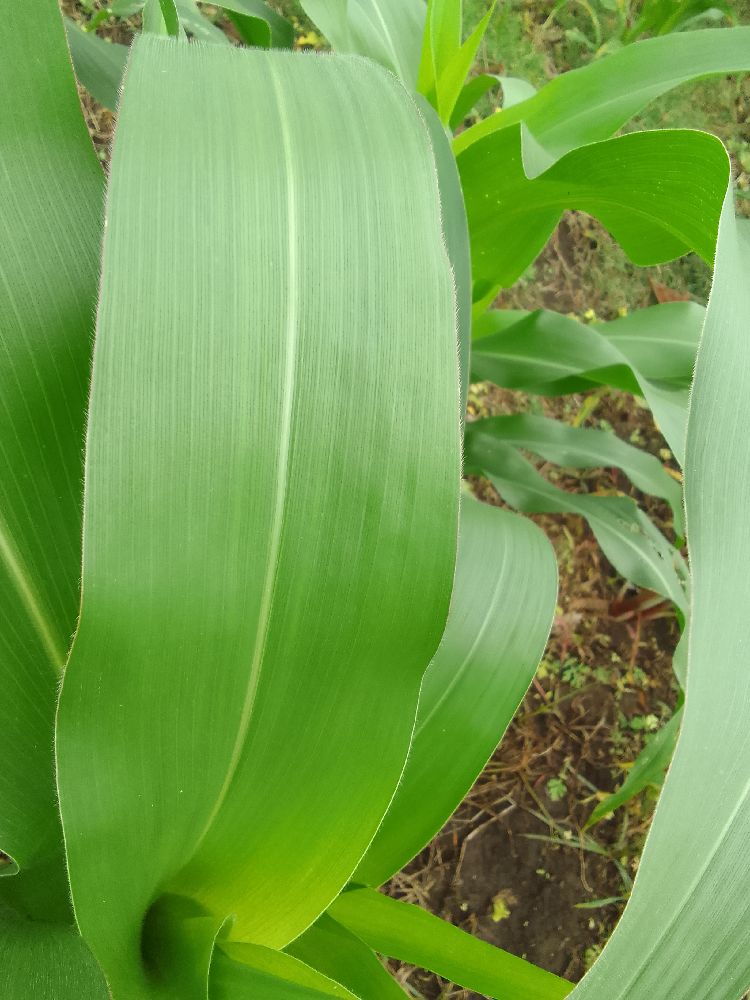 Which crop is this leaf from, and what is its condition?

maize, healthy
